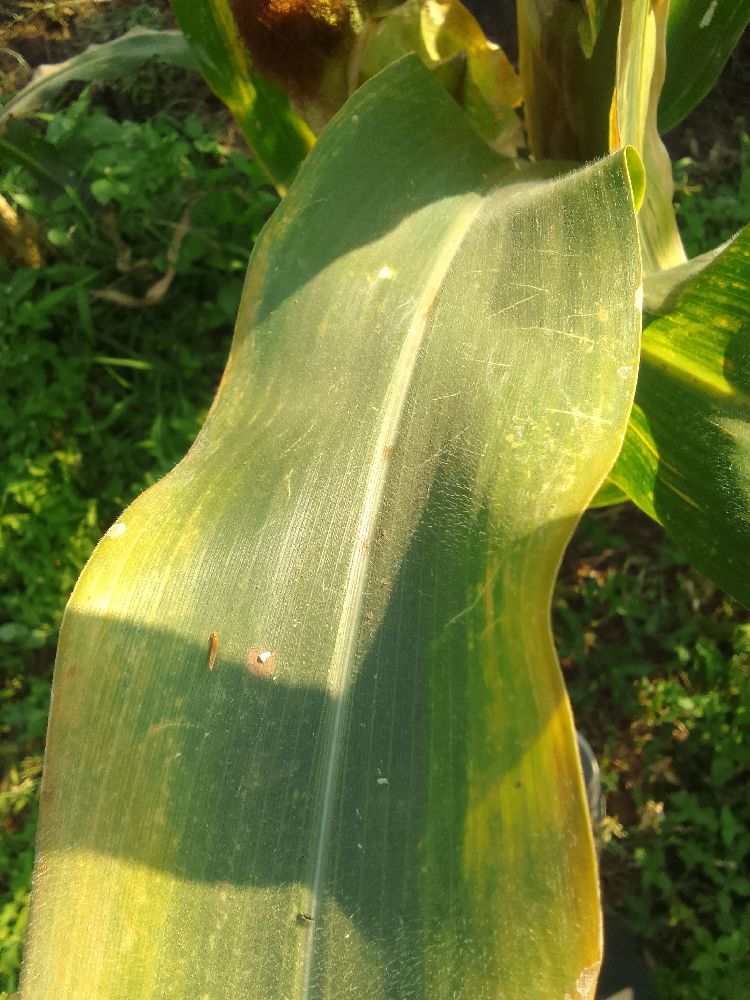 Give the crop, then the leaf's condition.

maize, maize lethal necrosis
